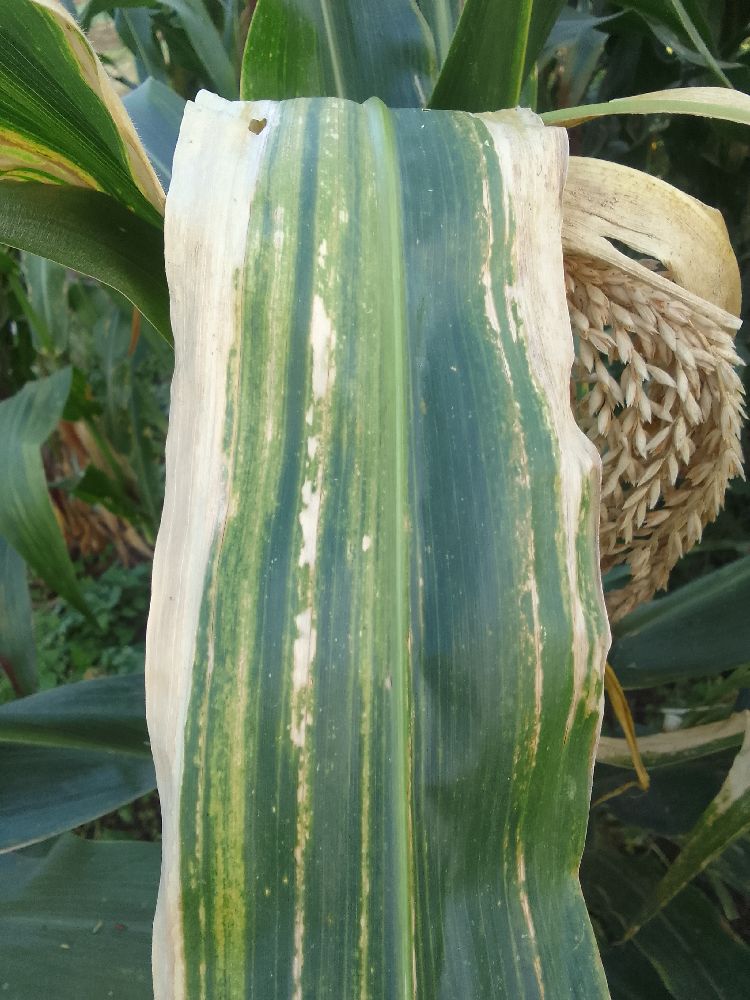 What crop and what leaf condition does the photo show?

maize, maize lethal necrosis
